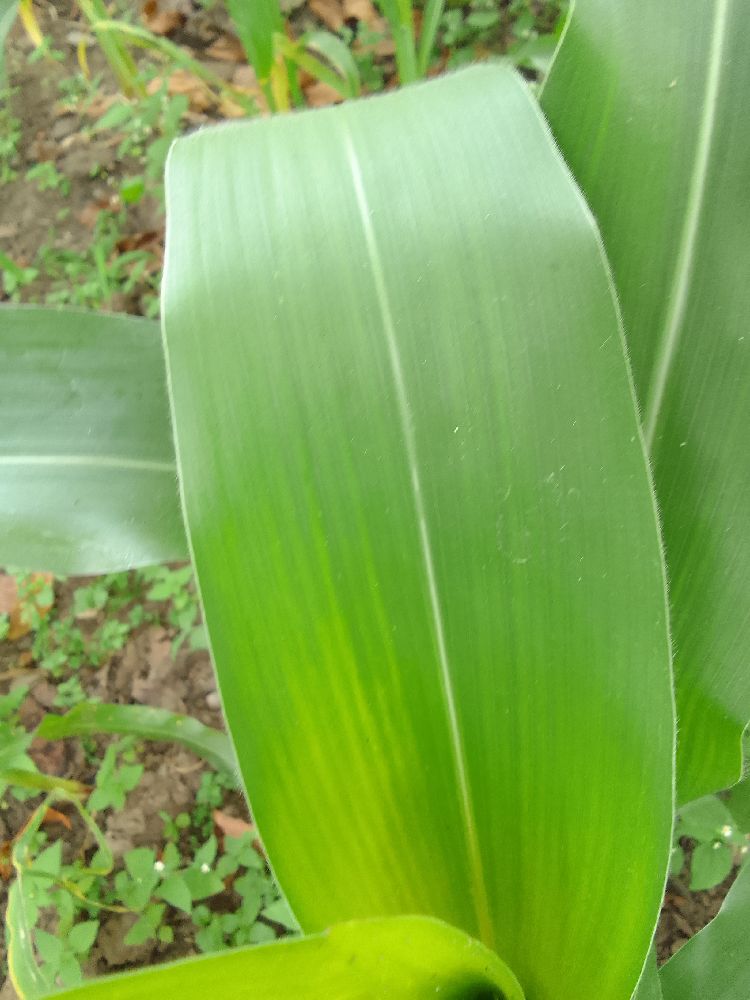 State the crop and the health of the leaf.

maize, healthy
